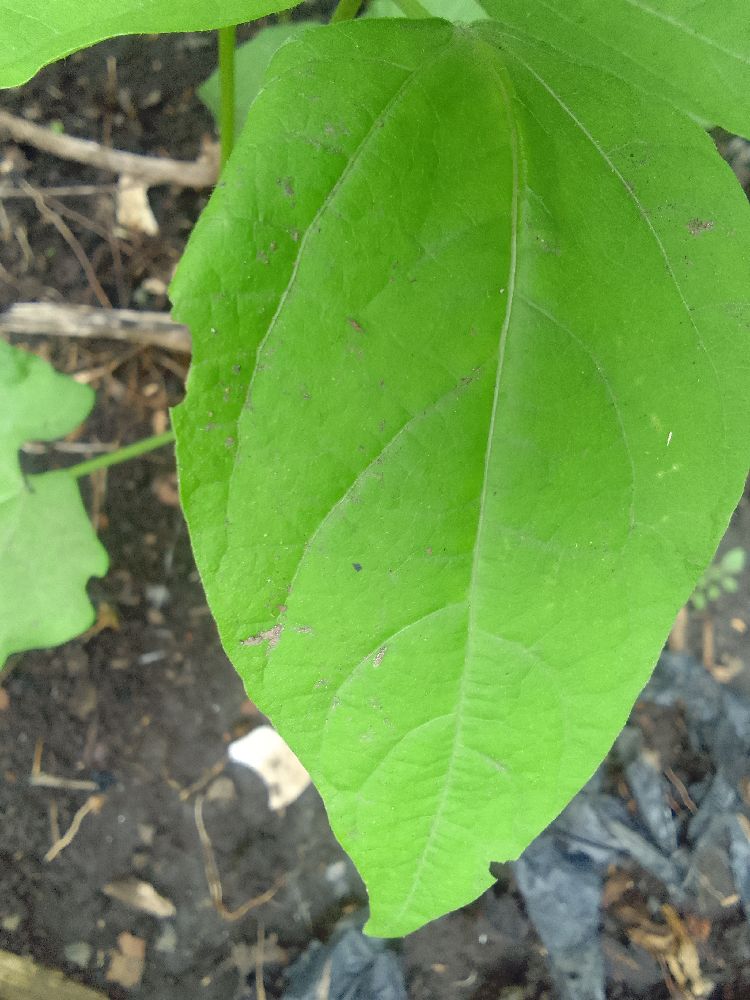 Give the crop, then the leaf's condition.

common bean, healthy
